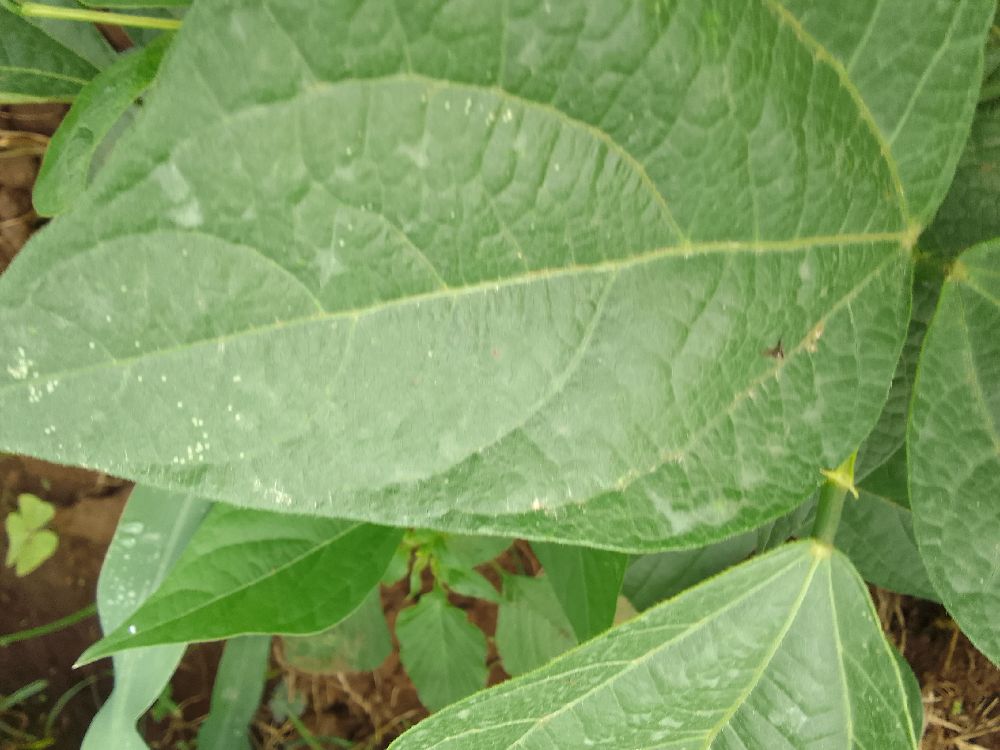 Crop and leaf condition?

common bean, healthy
